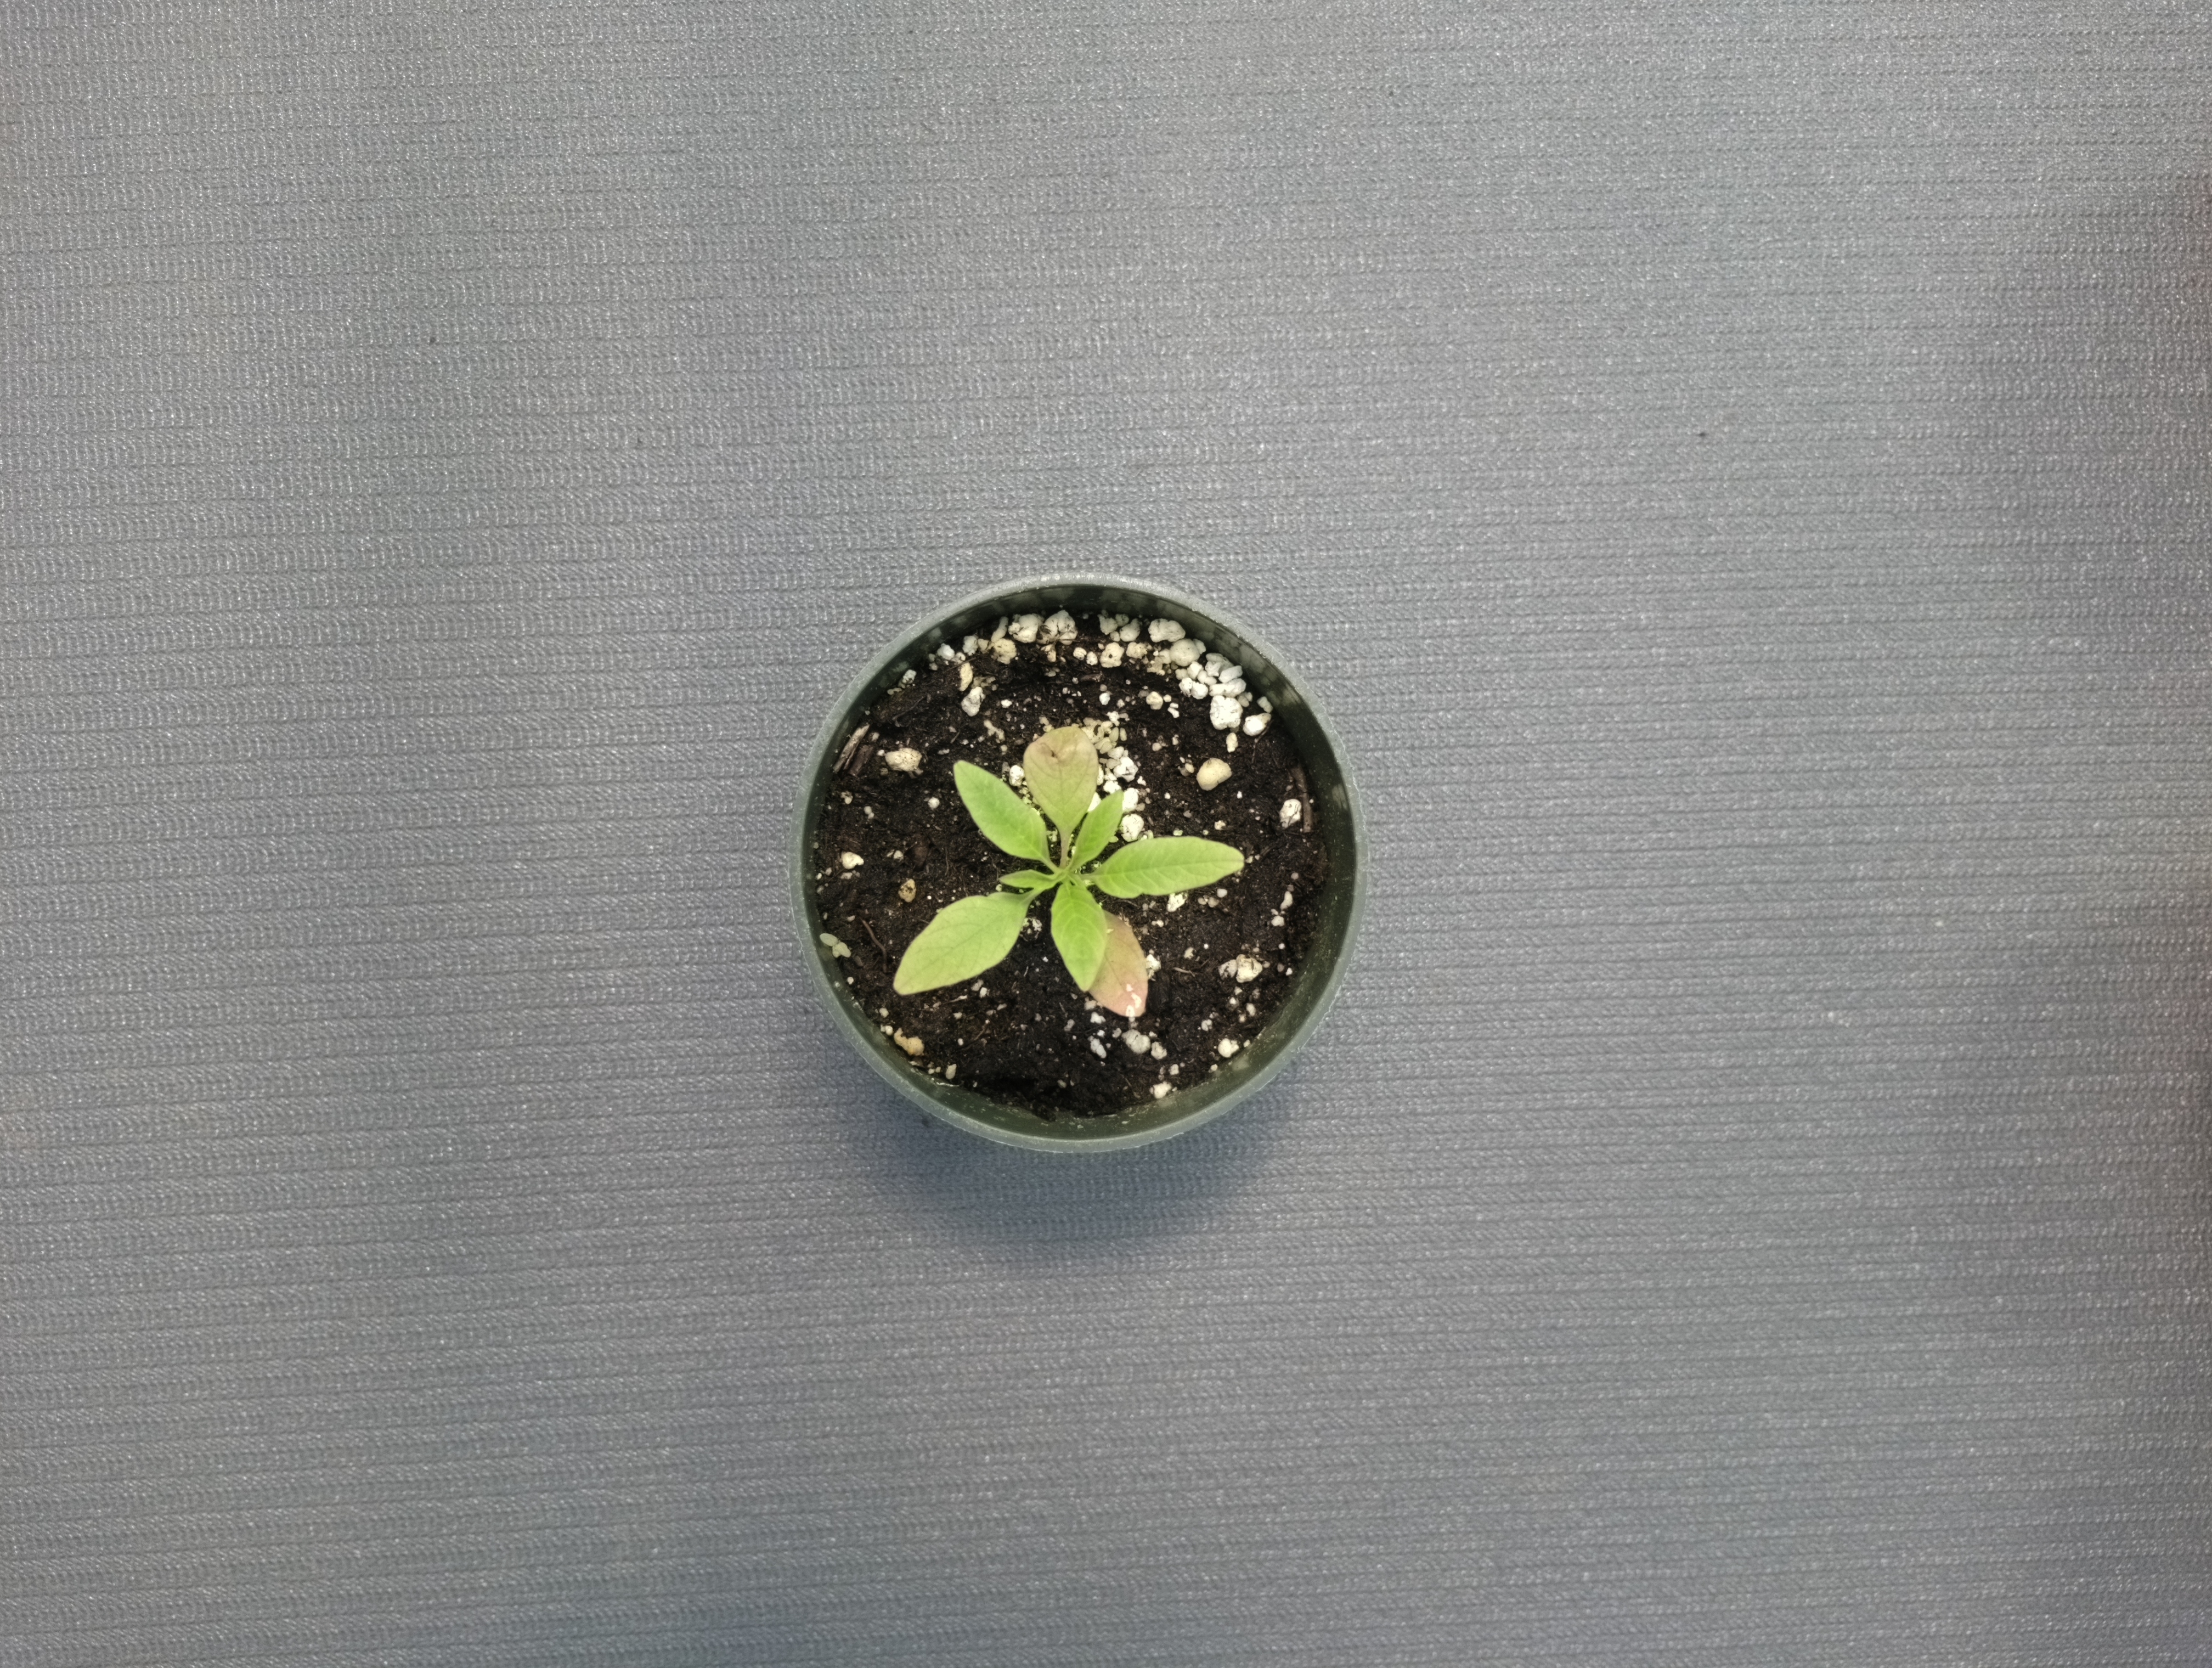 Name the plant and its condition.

waterhemp, healthy untreated
